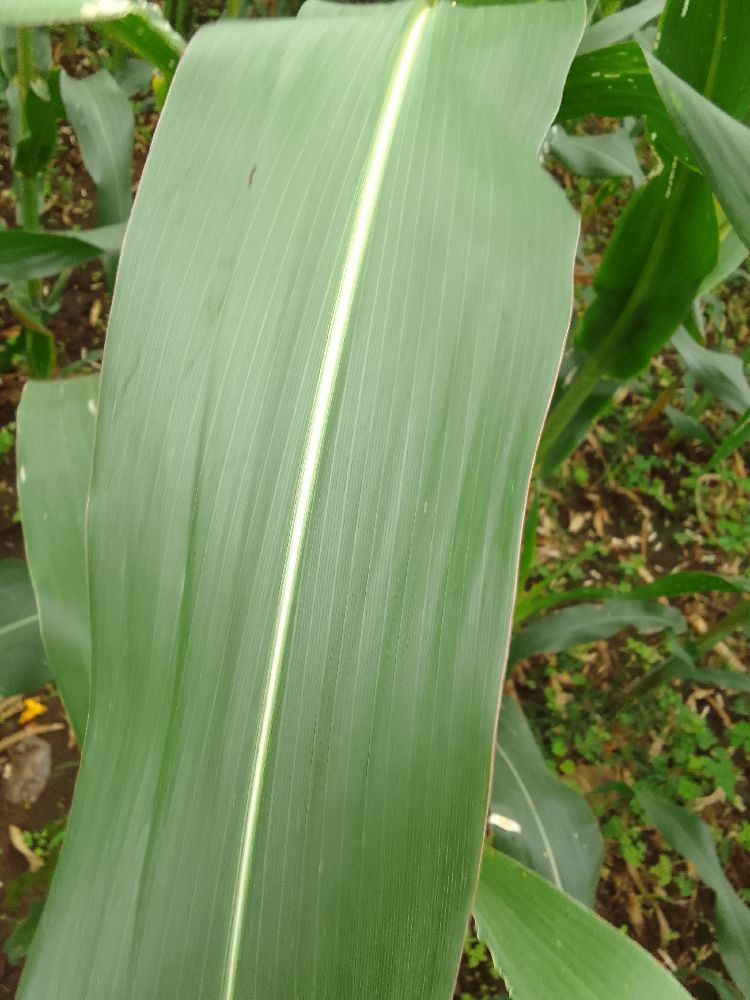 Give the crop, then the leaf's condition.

maize, healthy
